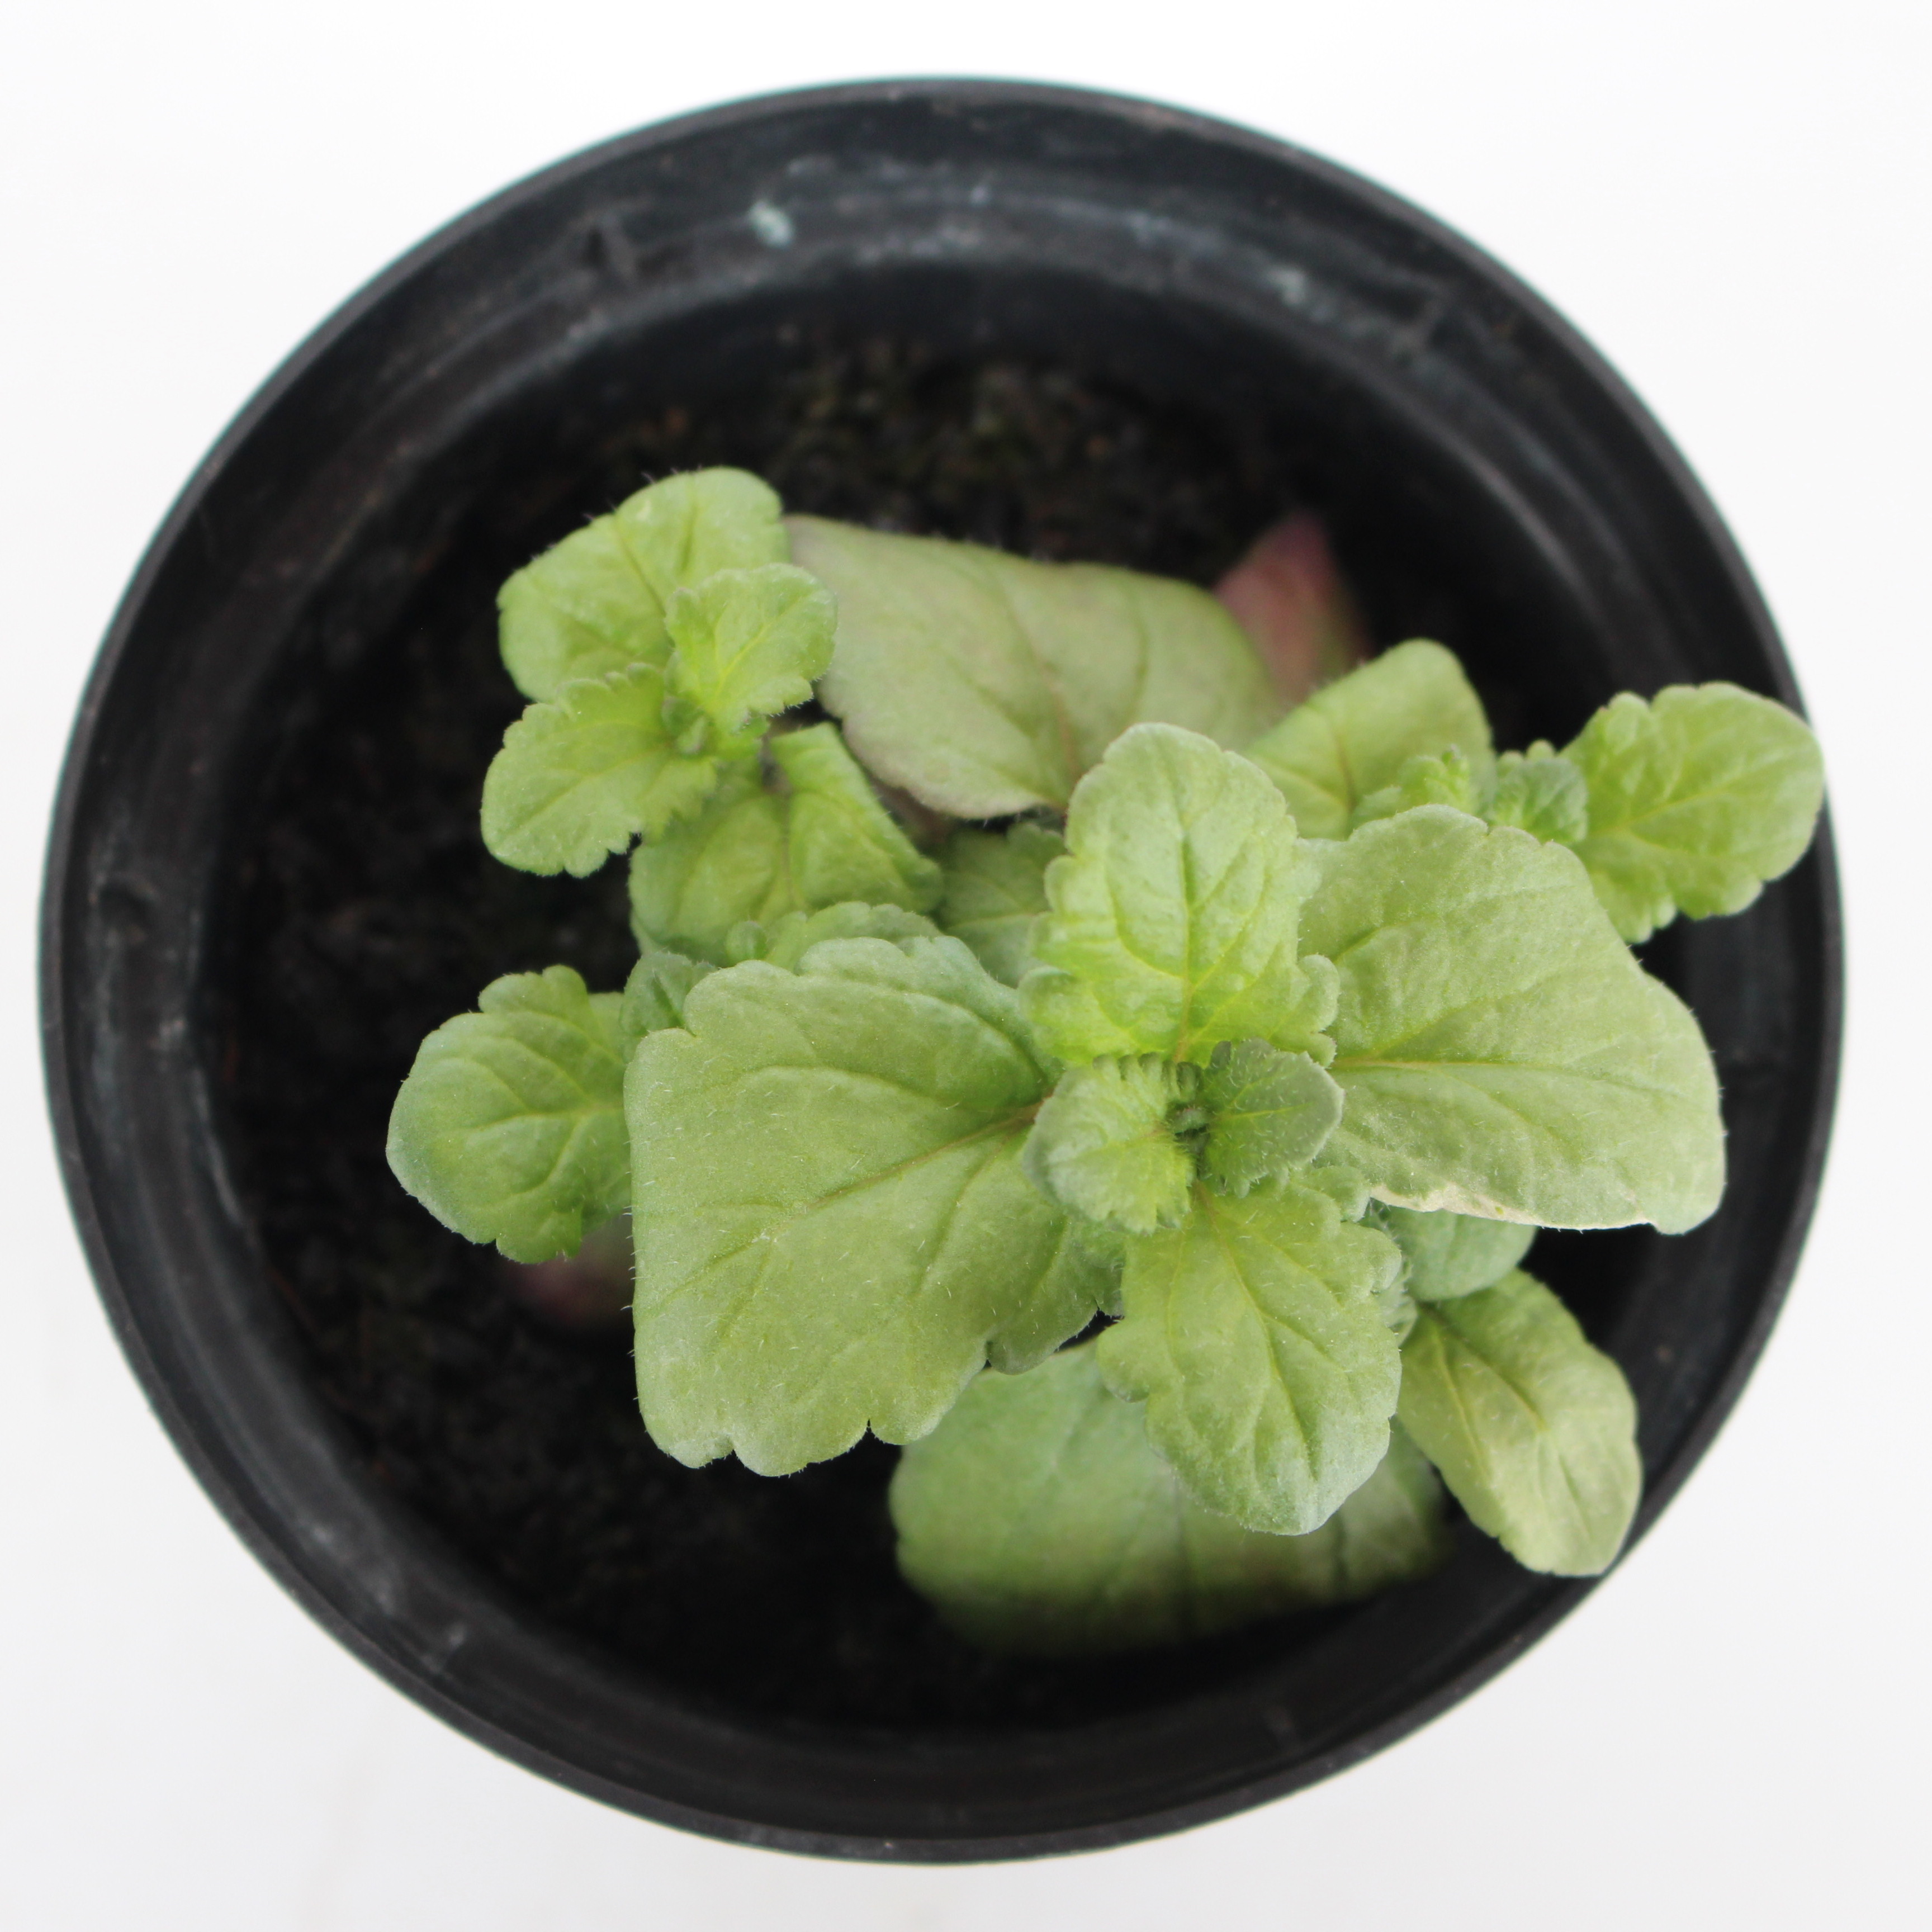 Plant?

Veronica persica
